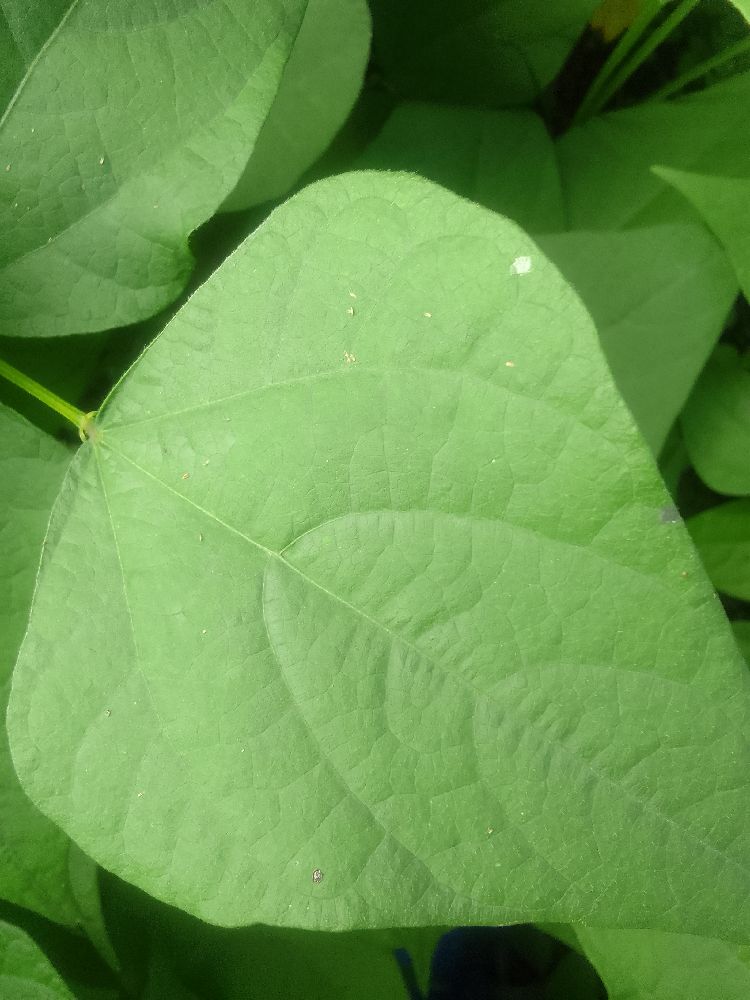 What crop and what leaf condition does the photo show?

common bean, healthy
